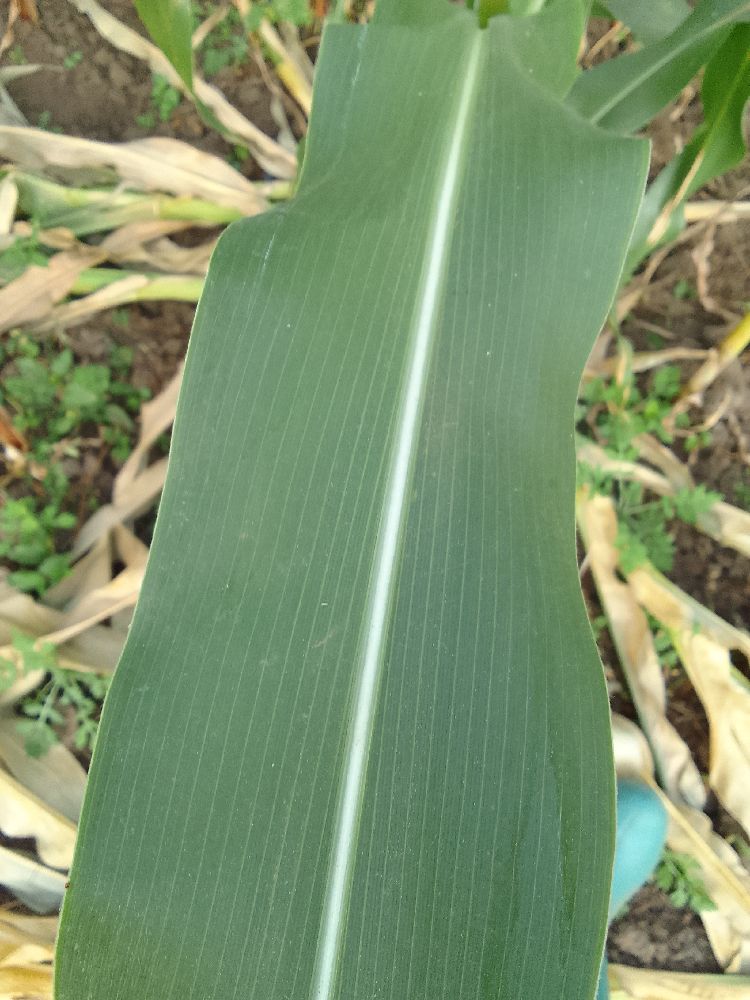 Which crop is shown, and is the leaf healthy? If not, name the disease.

maize, healthy
